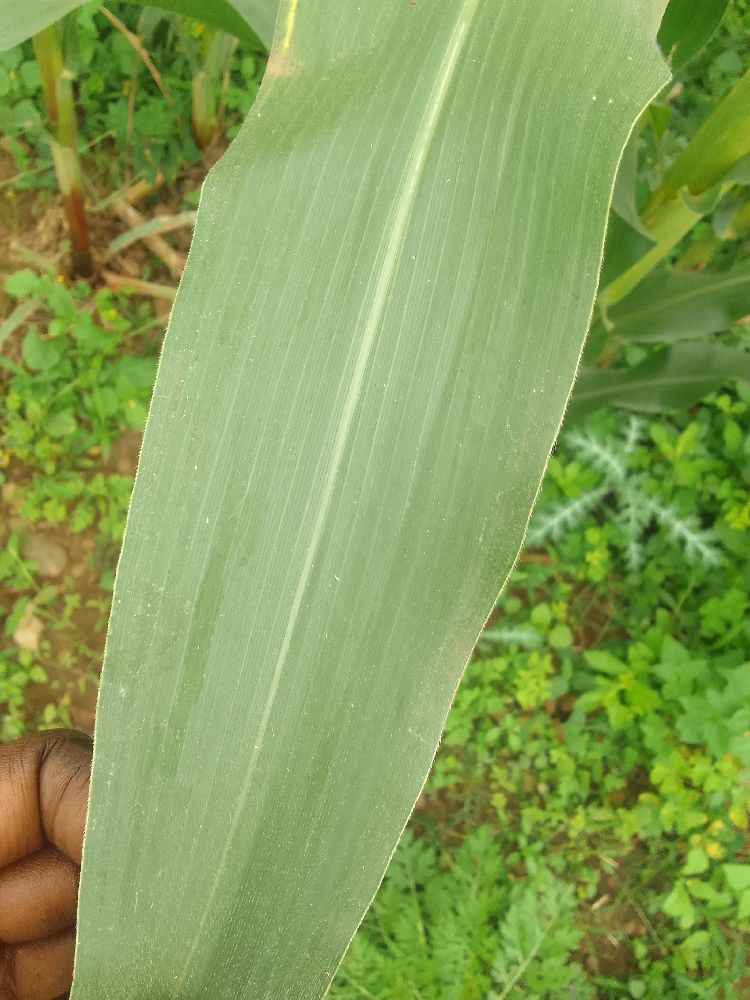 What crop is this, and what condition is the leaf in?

maize, healthy
